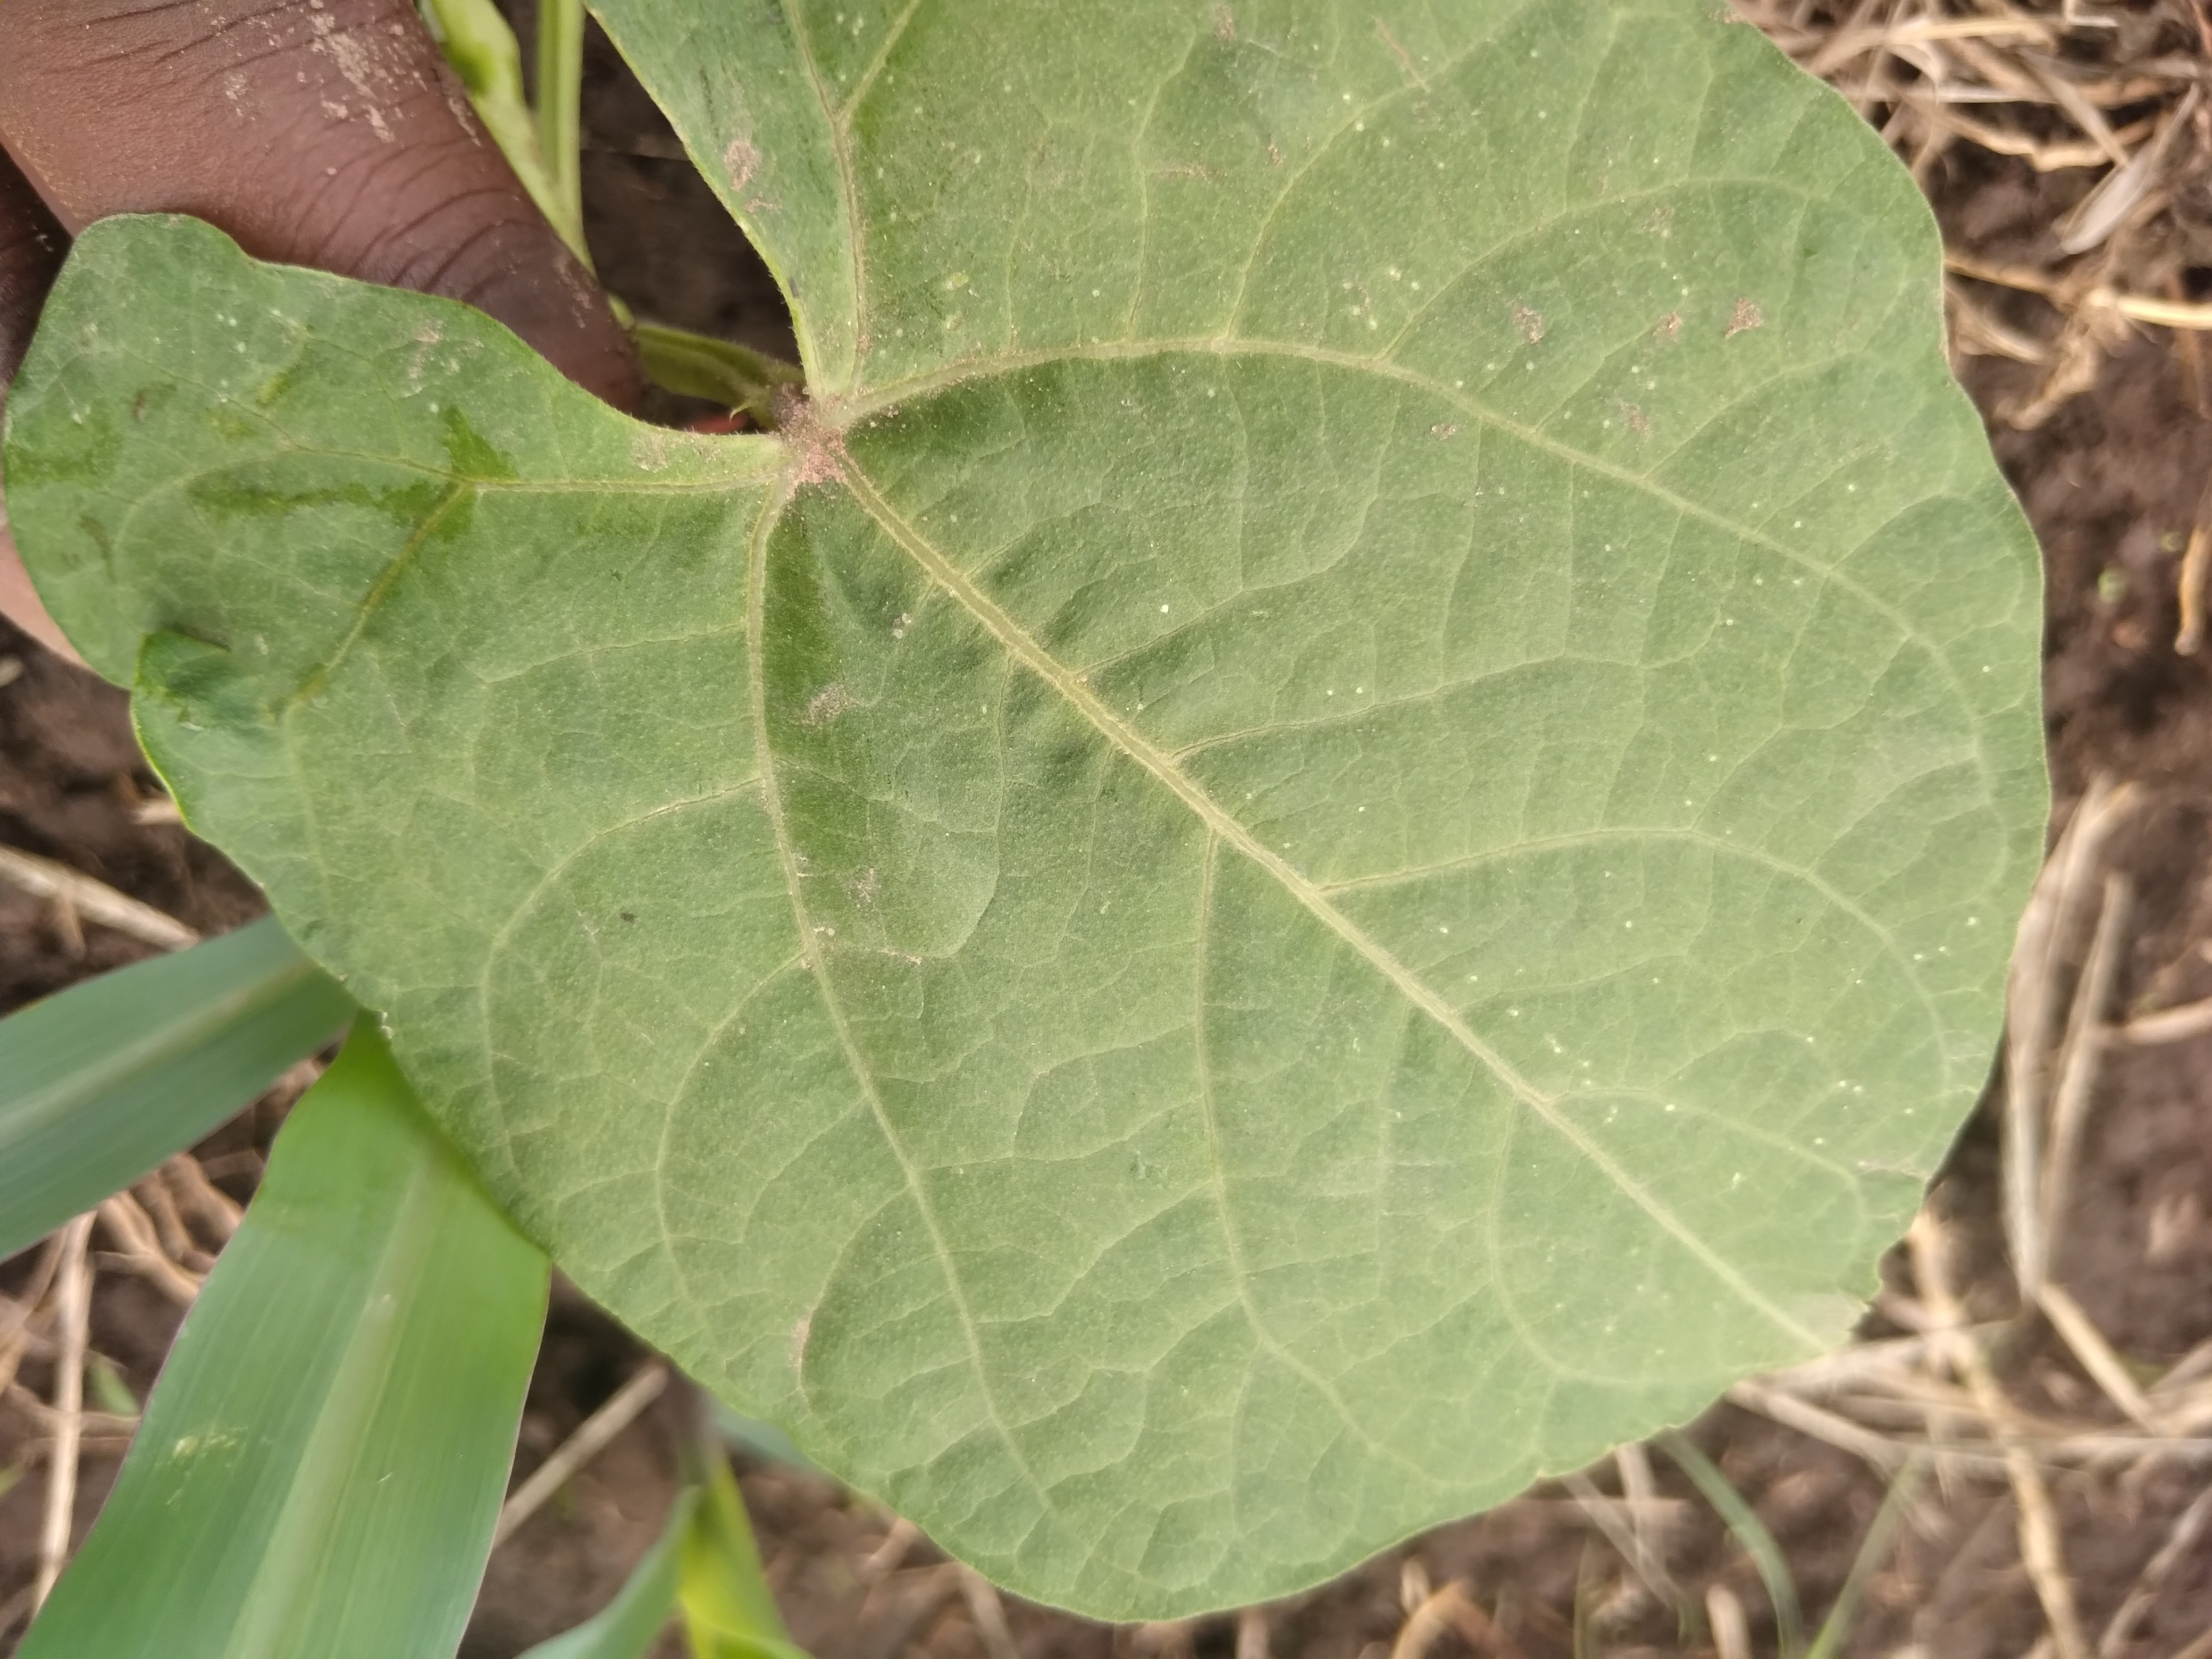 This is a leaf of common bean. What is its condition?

healthy
